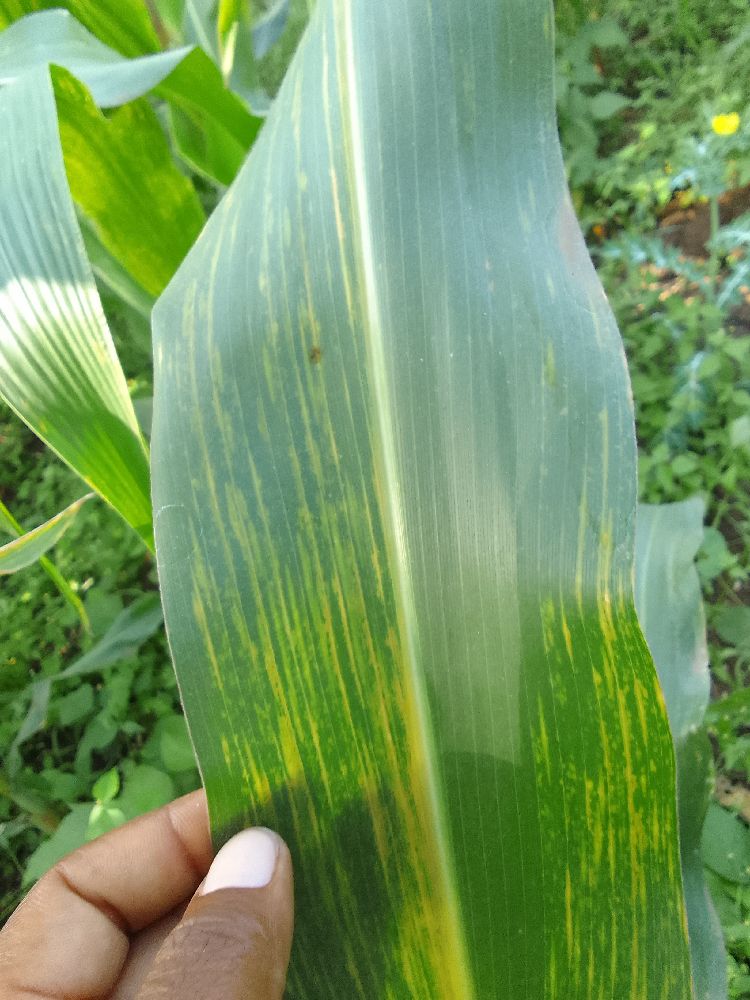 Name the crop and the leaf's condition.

maize, maize lethal necrosis
